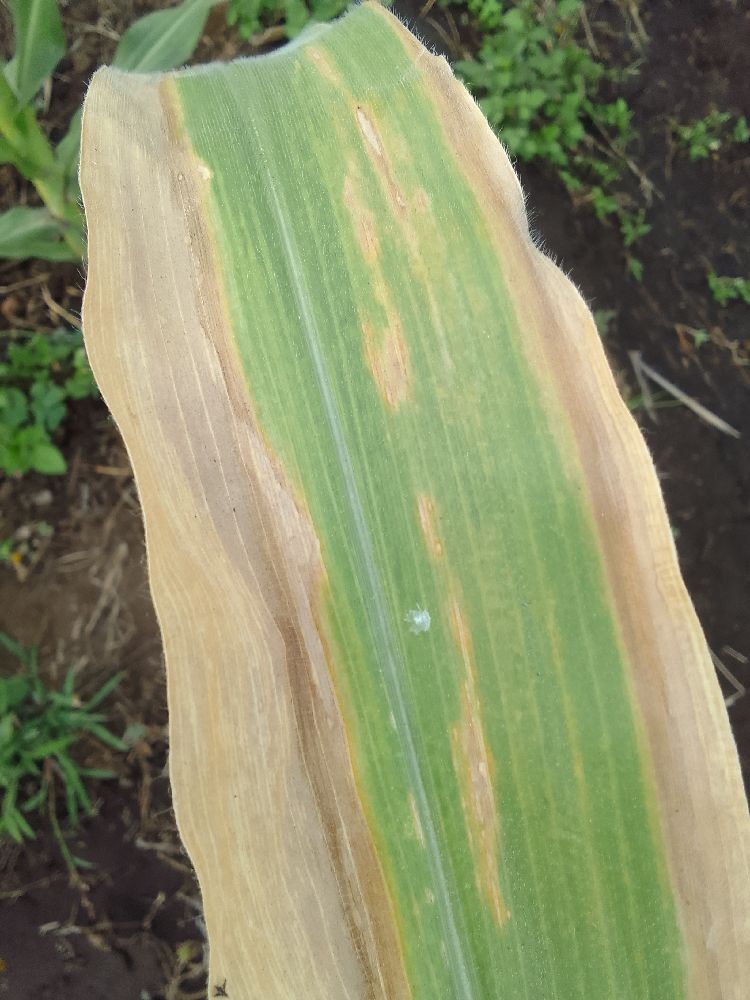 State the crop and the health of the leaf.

maize, maize lethal necrosis
